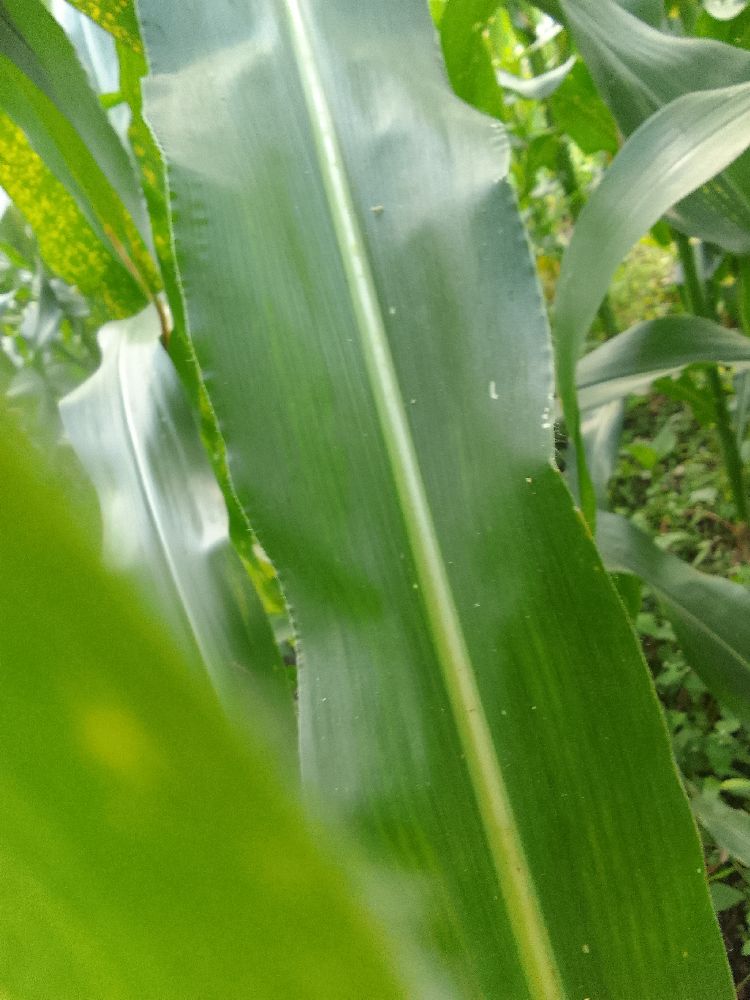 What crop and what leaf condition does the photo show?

maize, healthy
